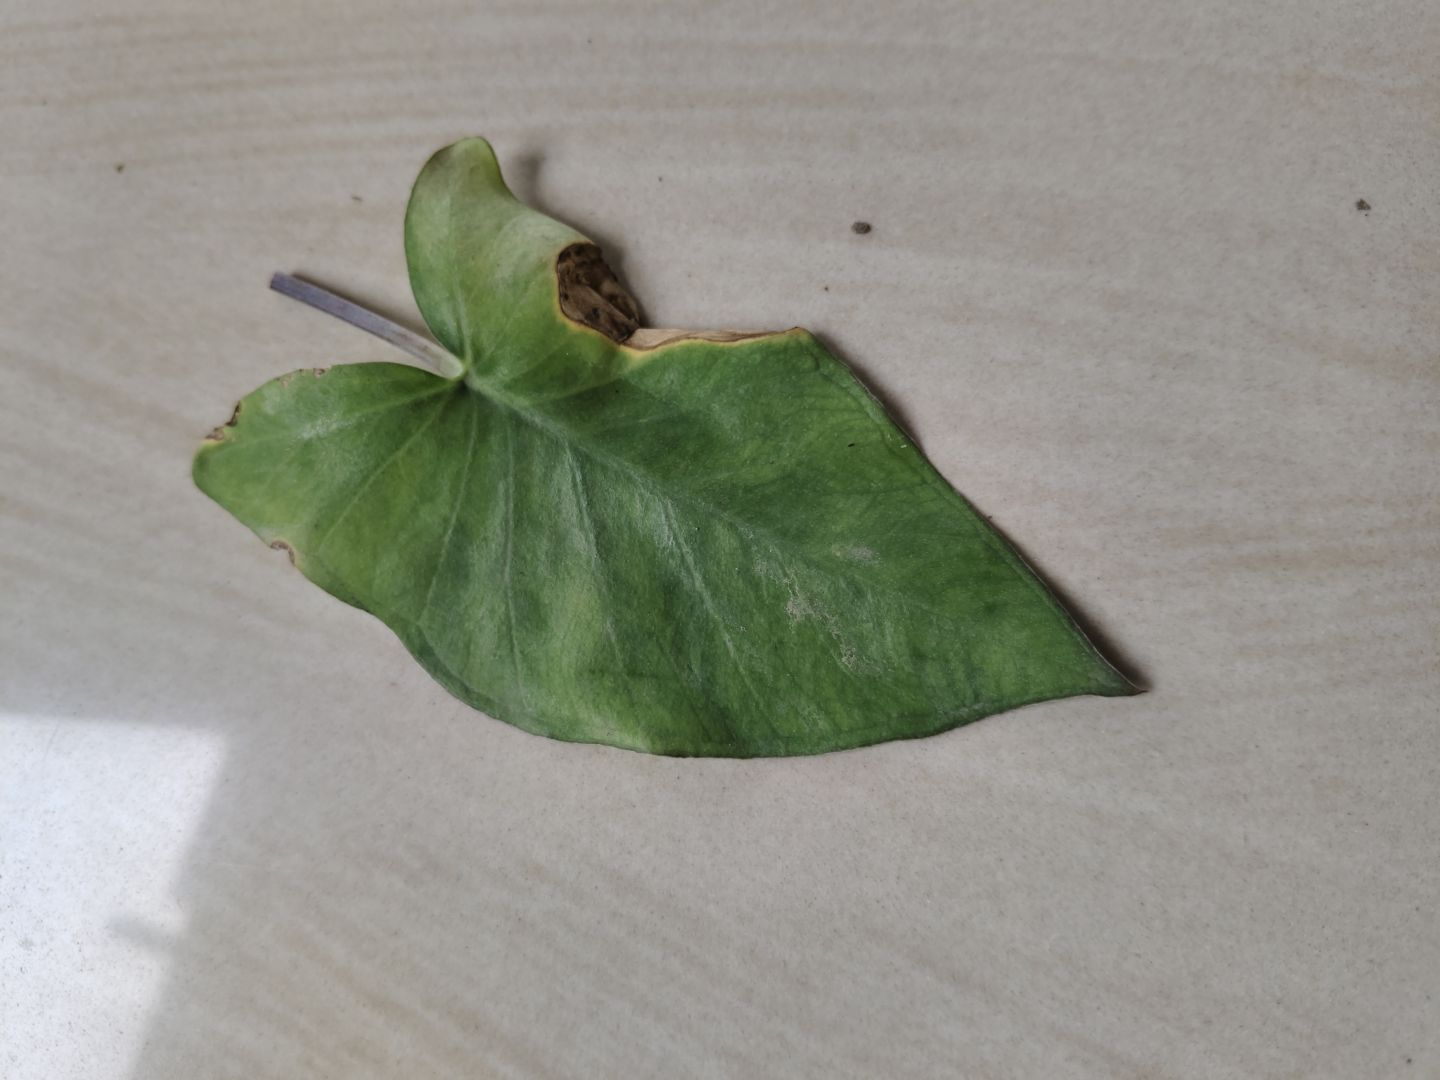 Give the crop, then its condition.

taro, leaf blight
